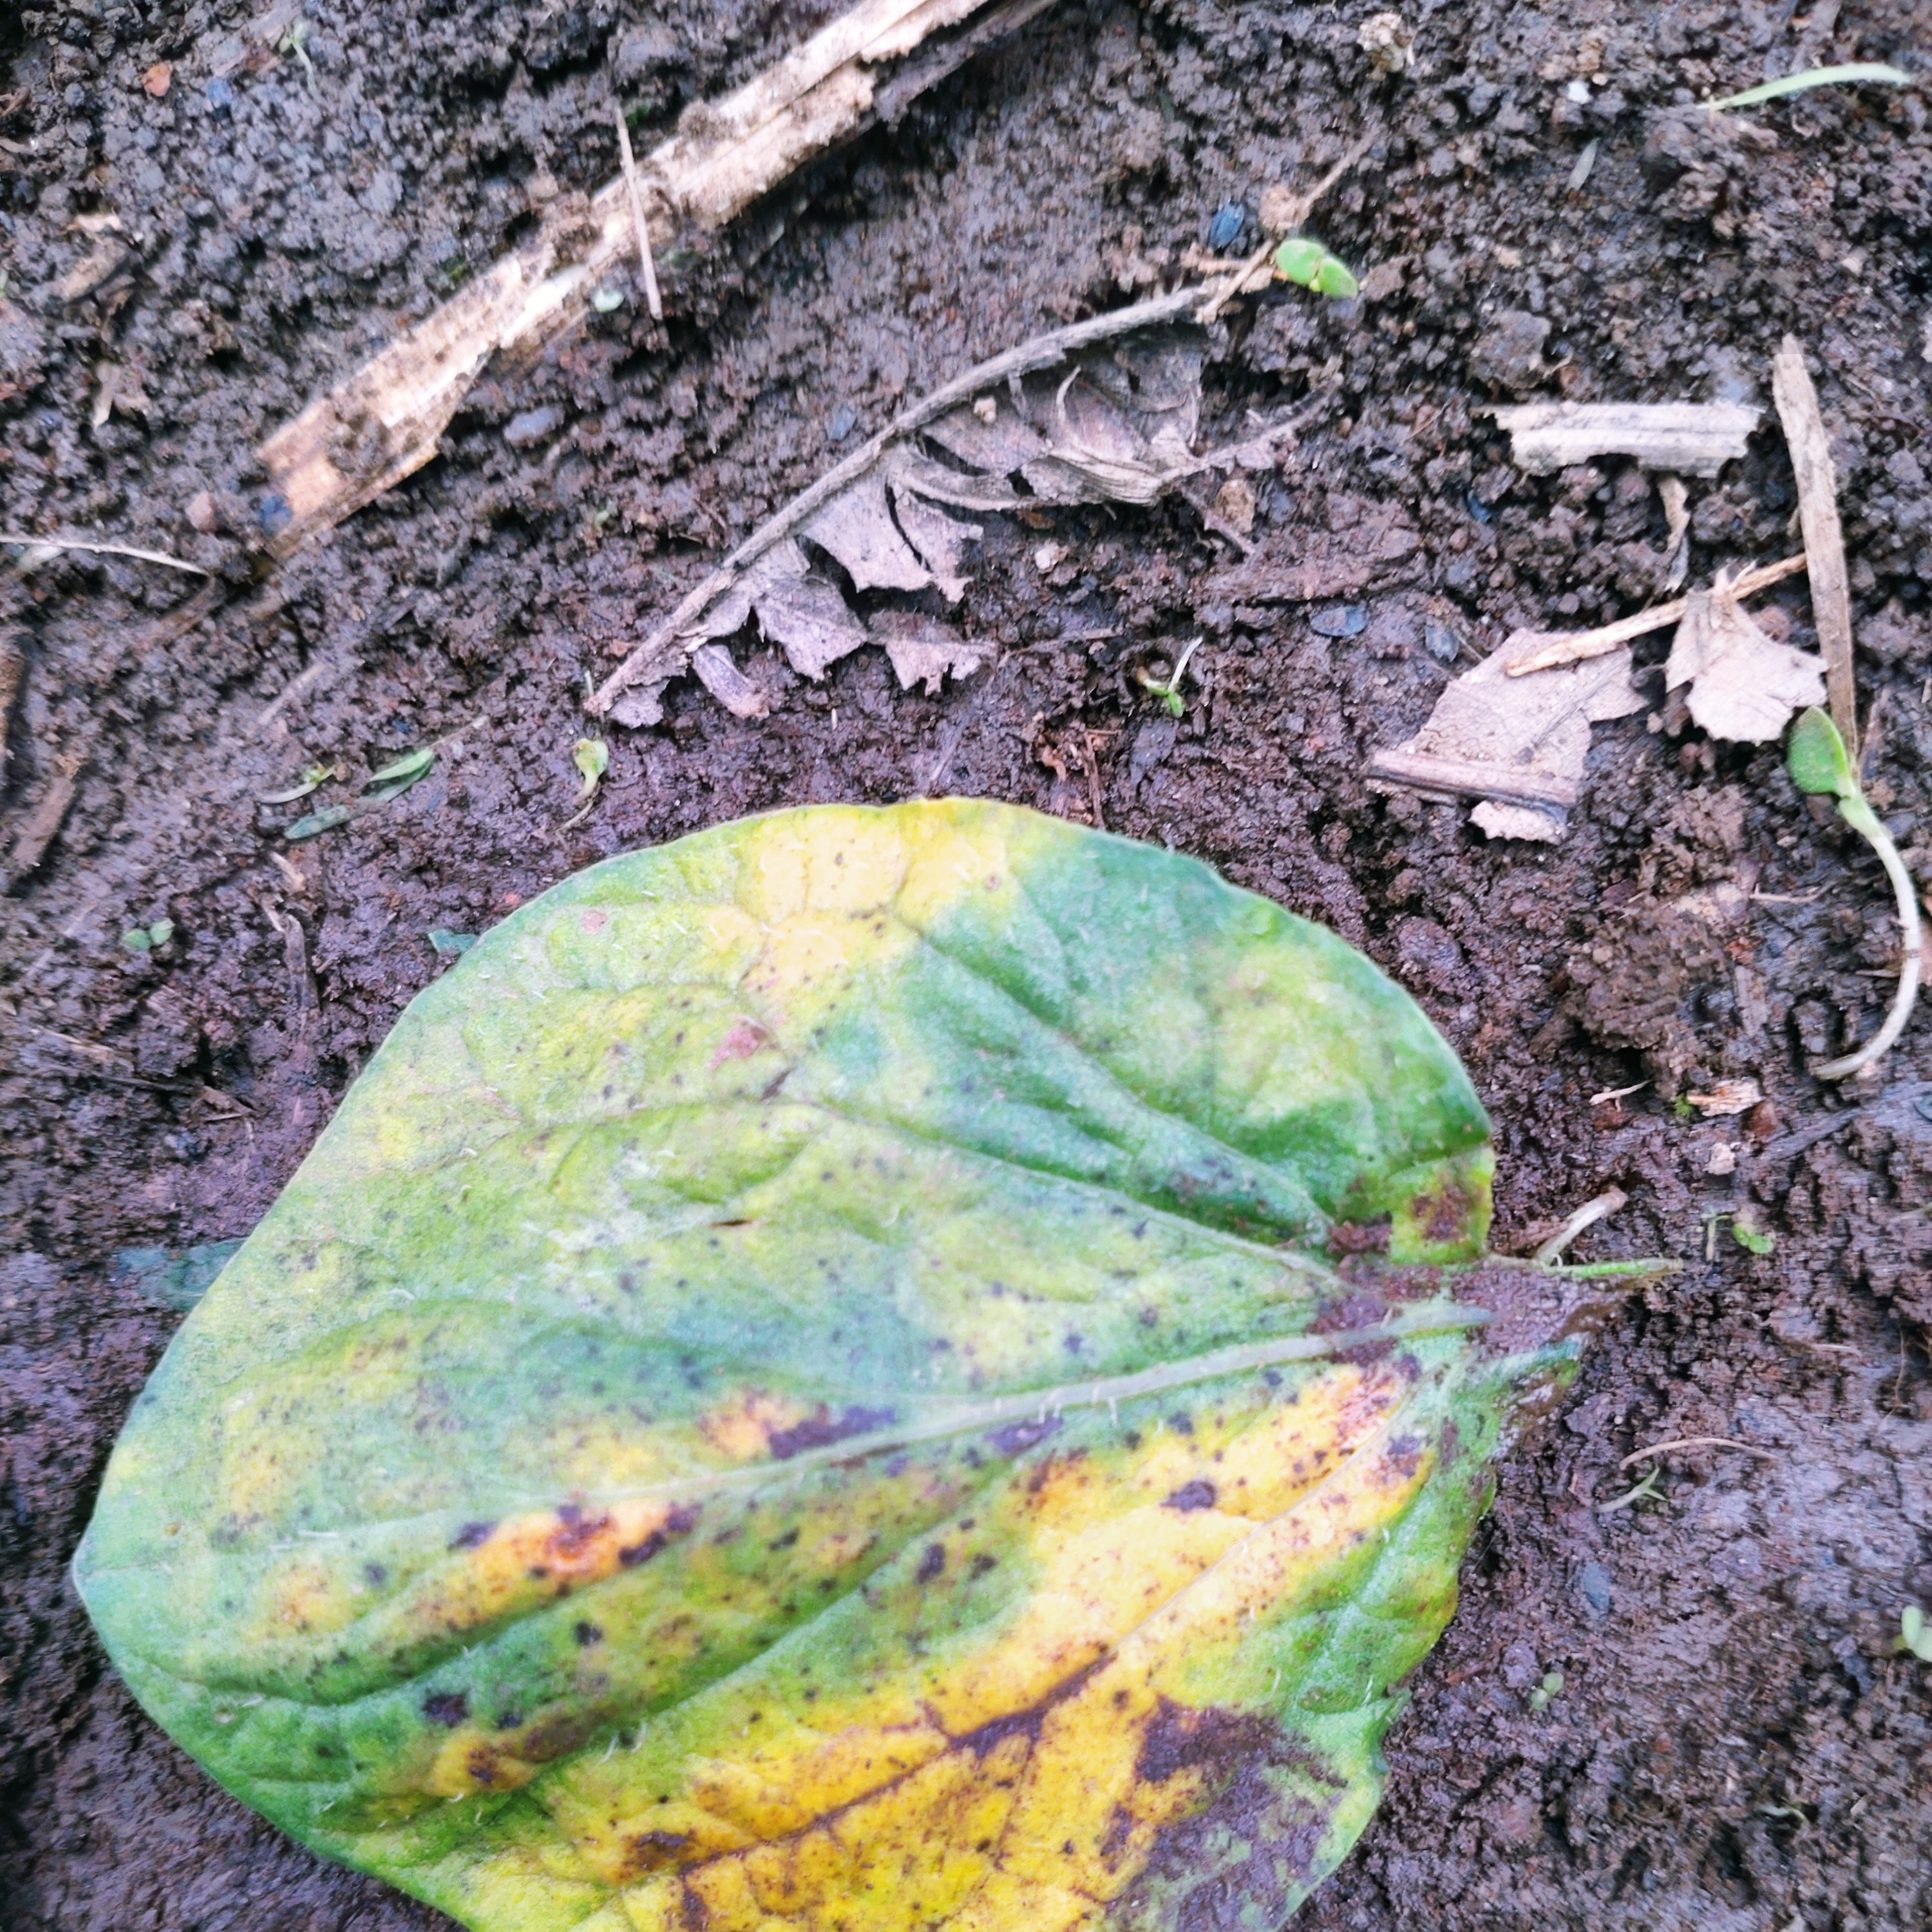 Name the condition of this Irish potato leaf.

late blight
